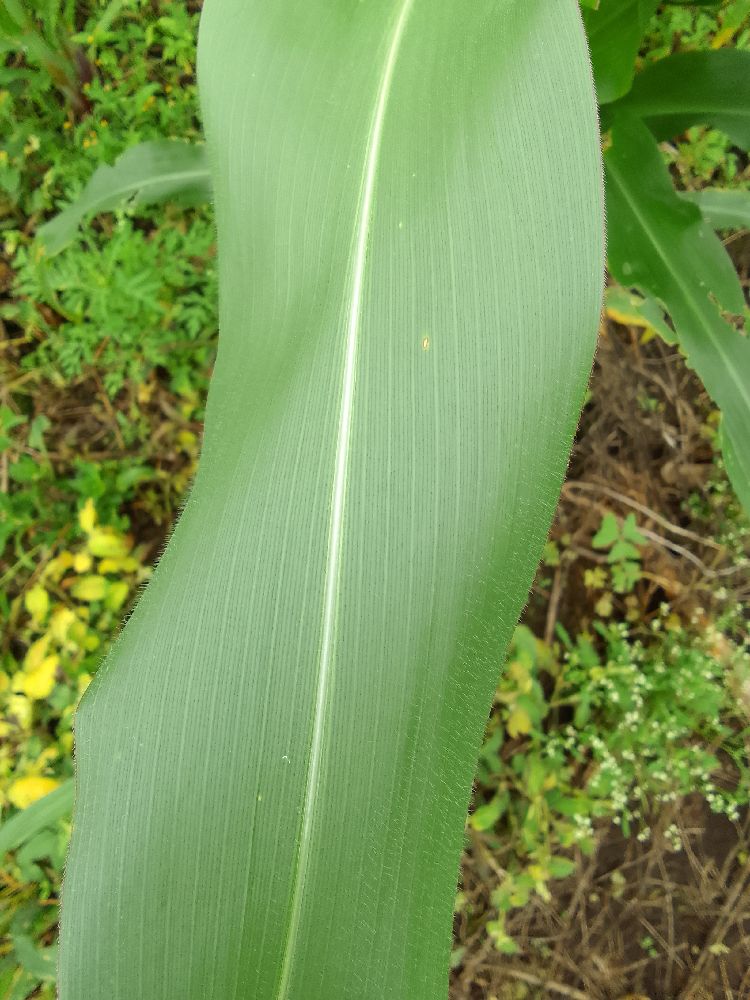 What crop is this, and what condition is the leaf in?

maize, healthy
